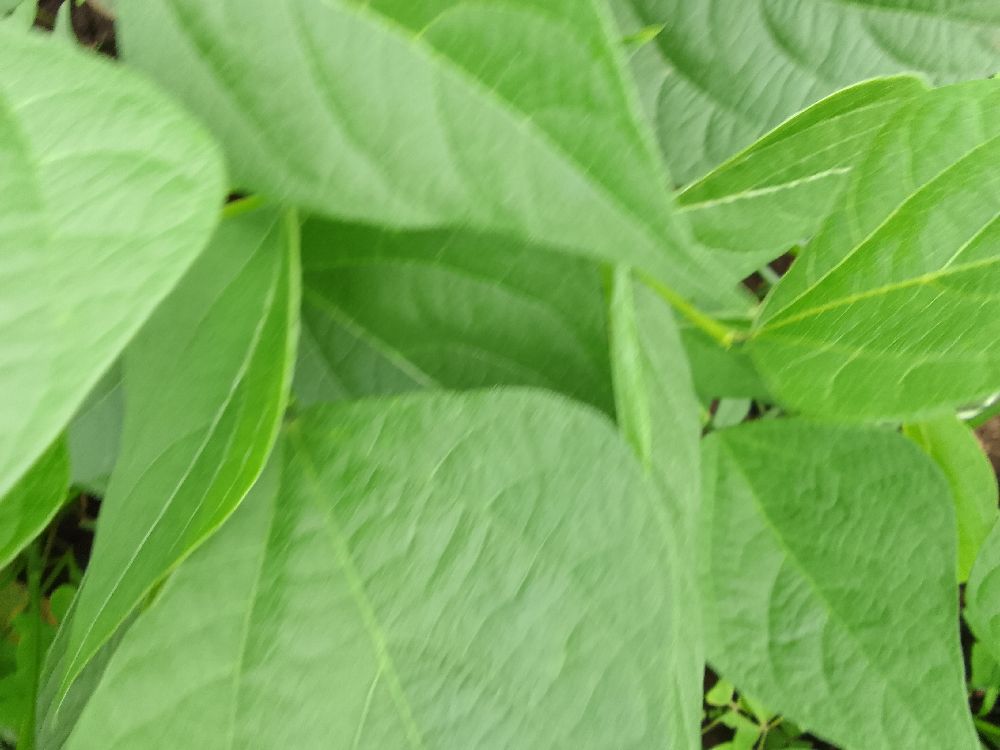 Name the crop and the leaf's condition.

common bean, healthy
